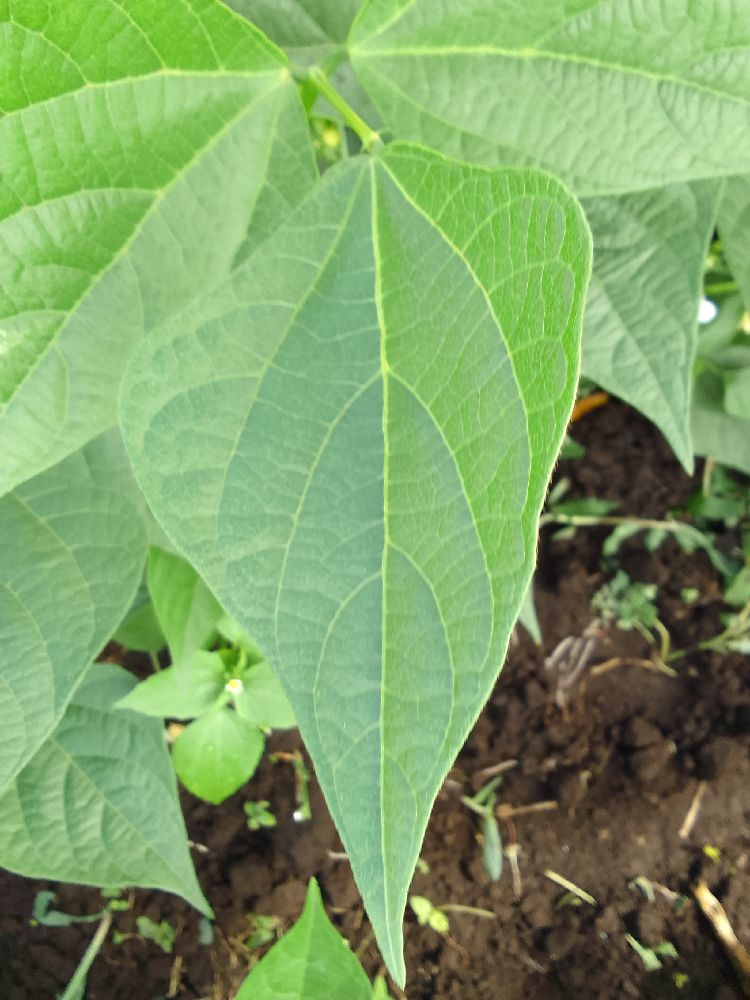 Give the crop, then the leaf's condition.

common bean, healthy
